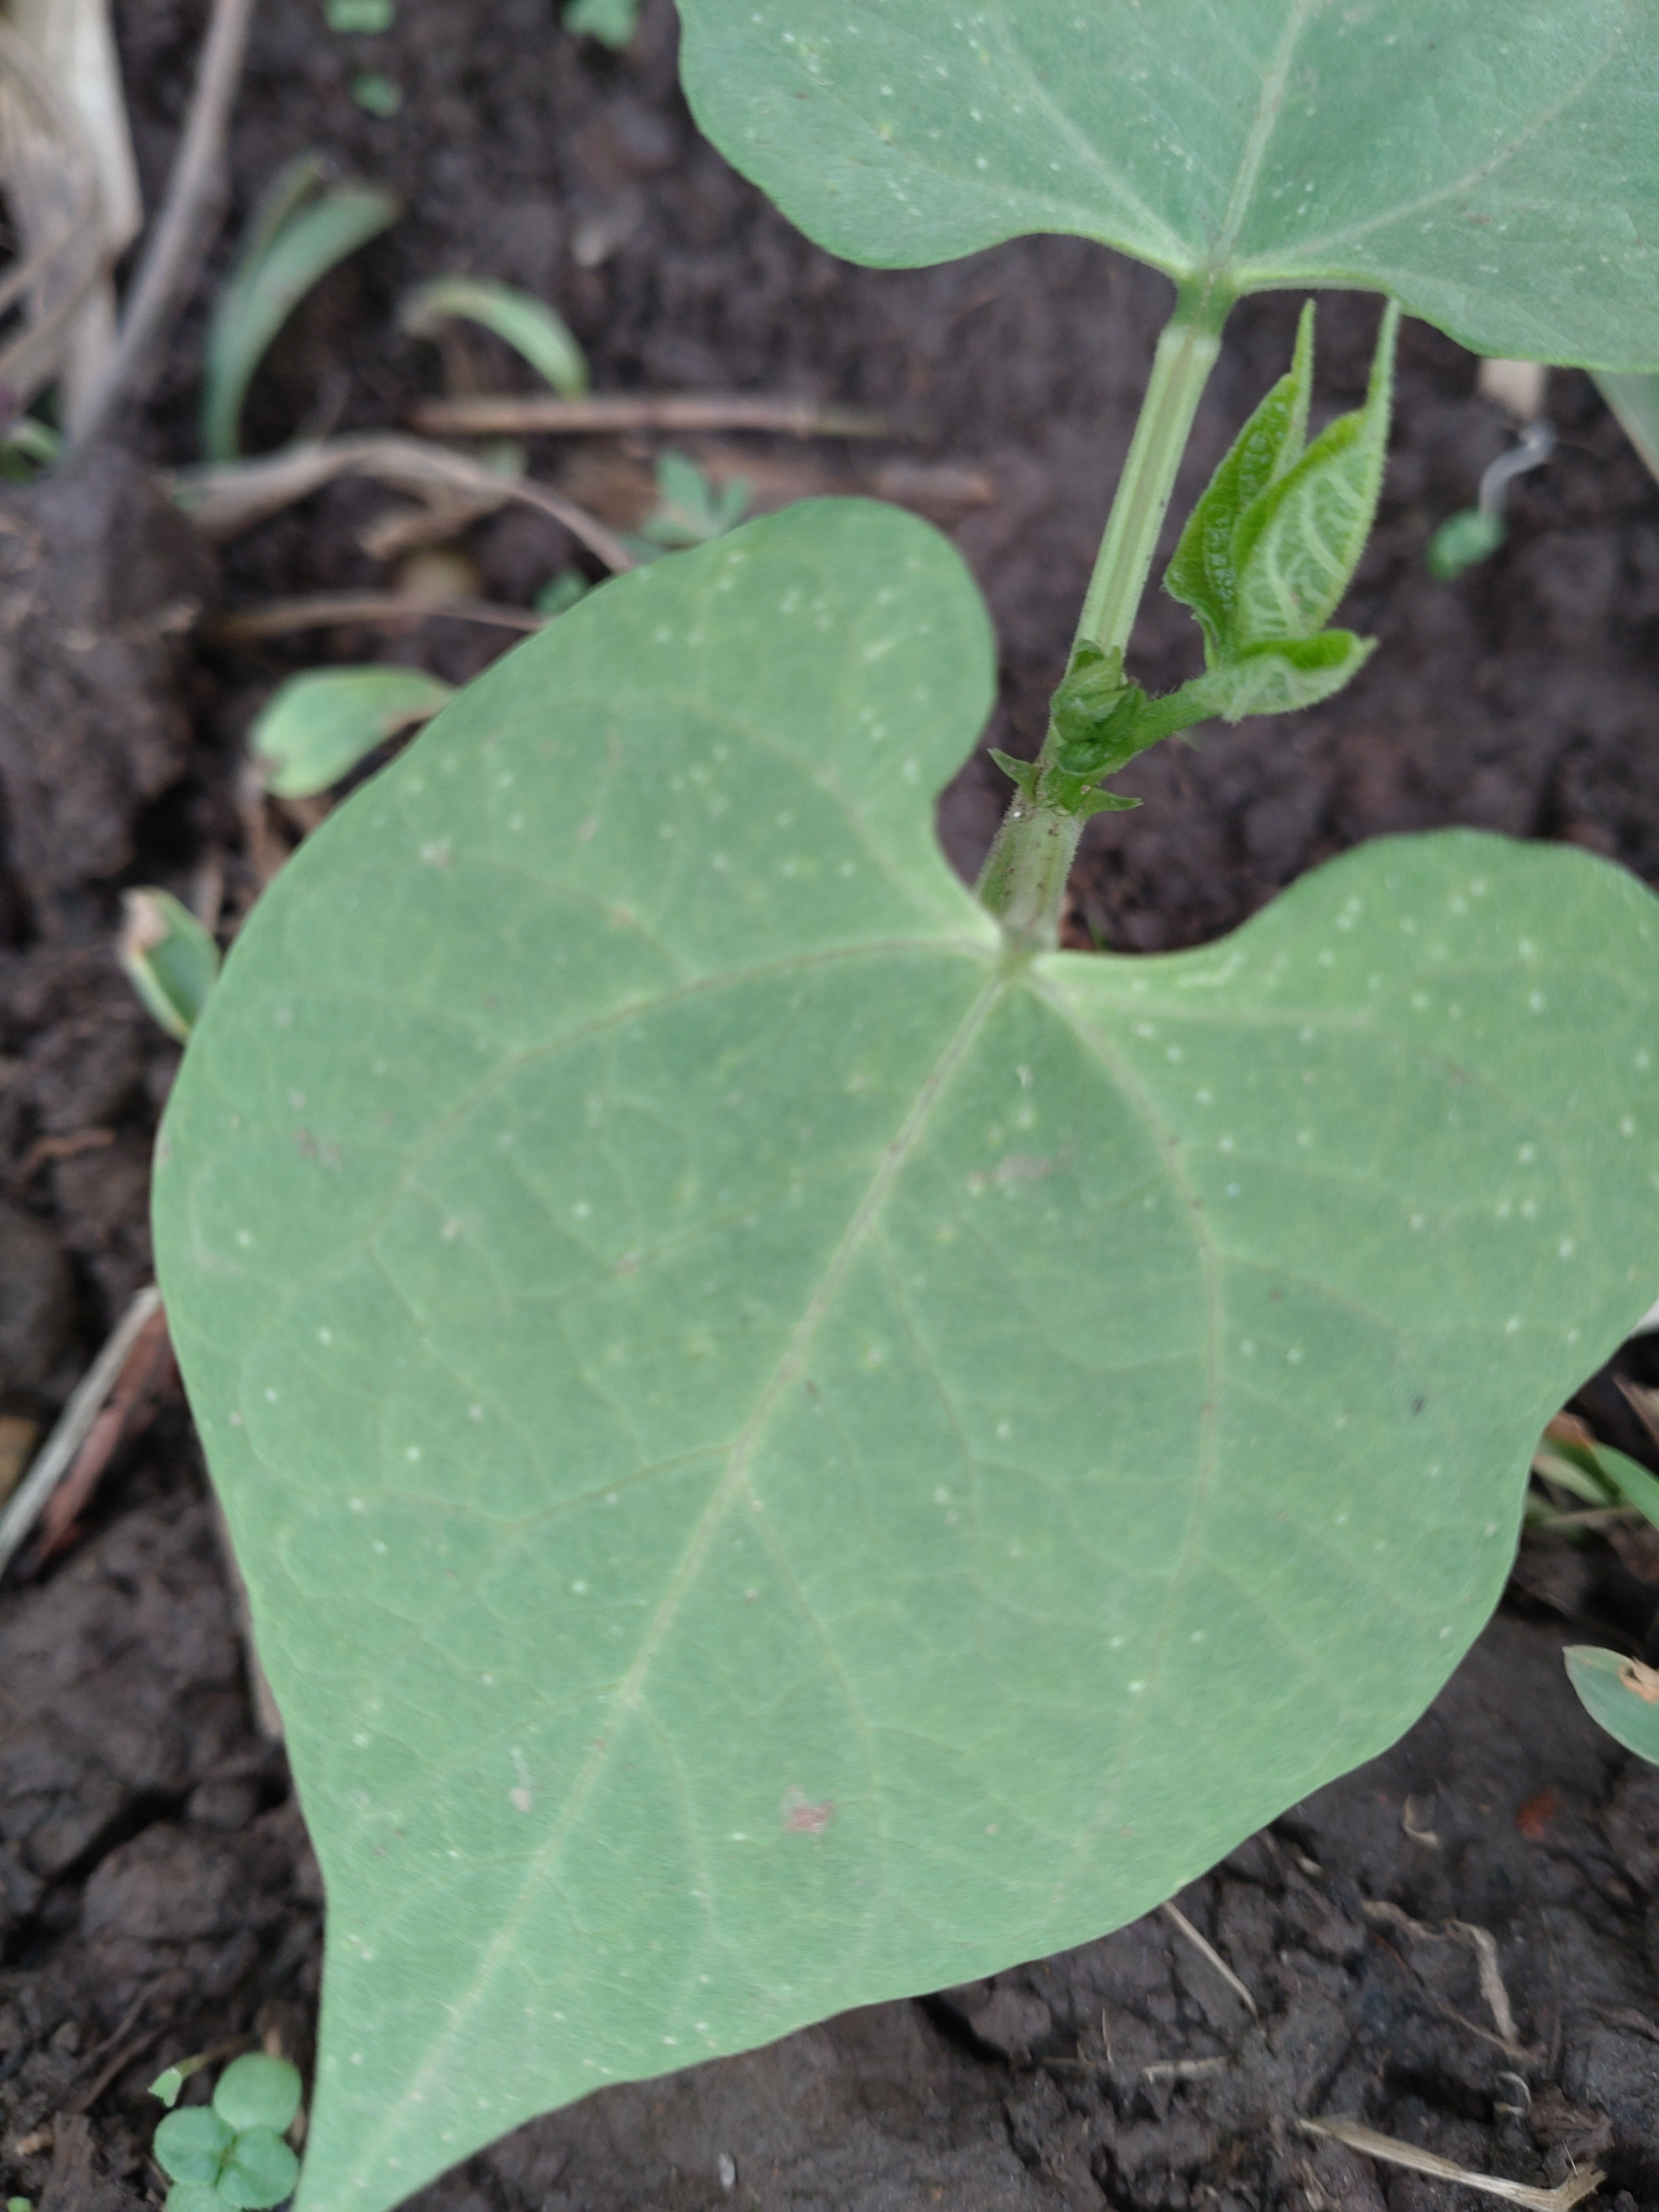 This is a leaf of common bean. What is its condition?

healthy
